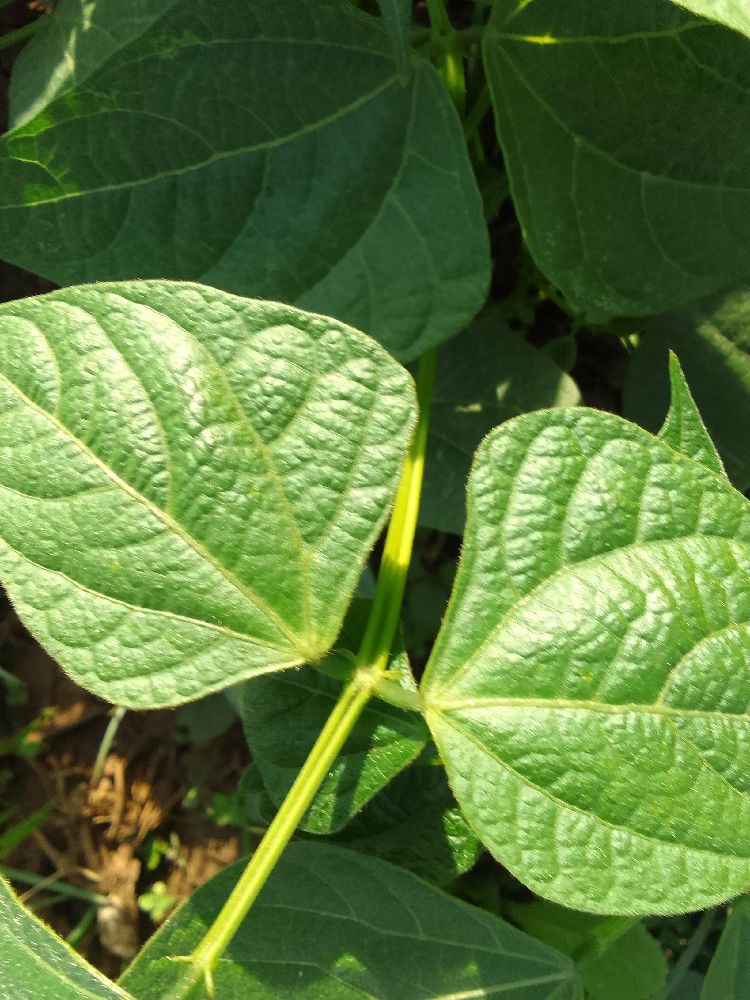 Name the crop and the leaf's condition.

common bean, healthy
